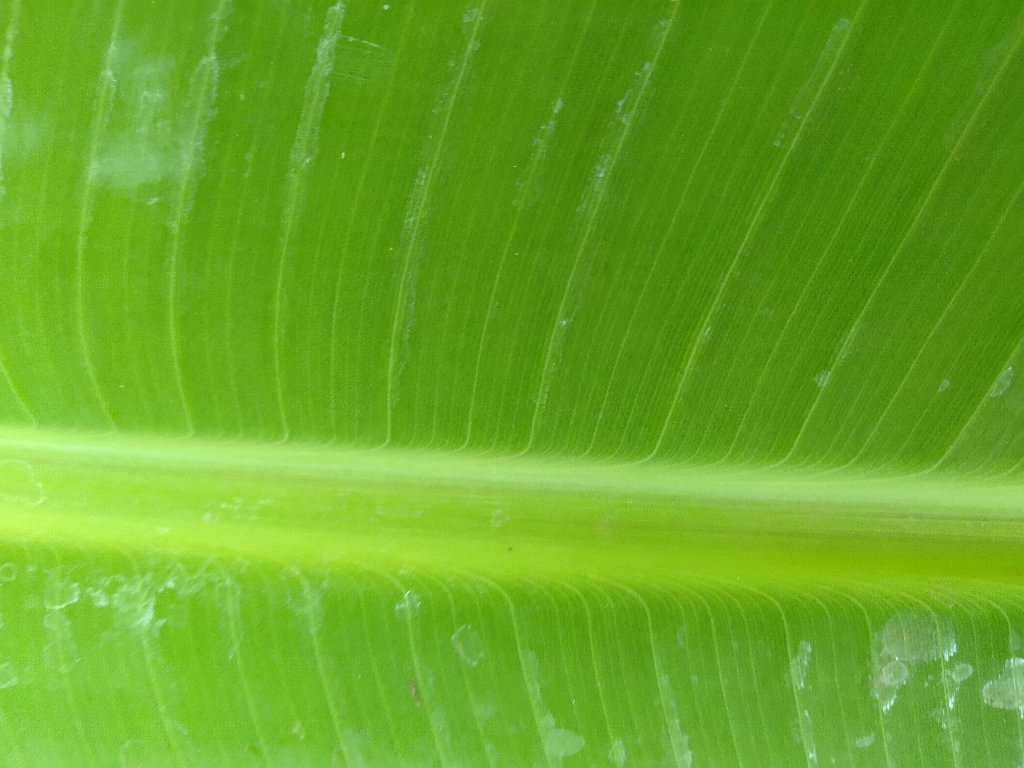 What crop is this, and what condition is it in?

banana, healthy
